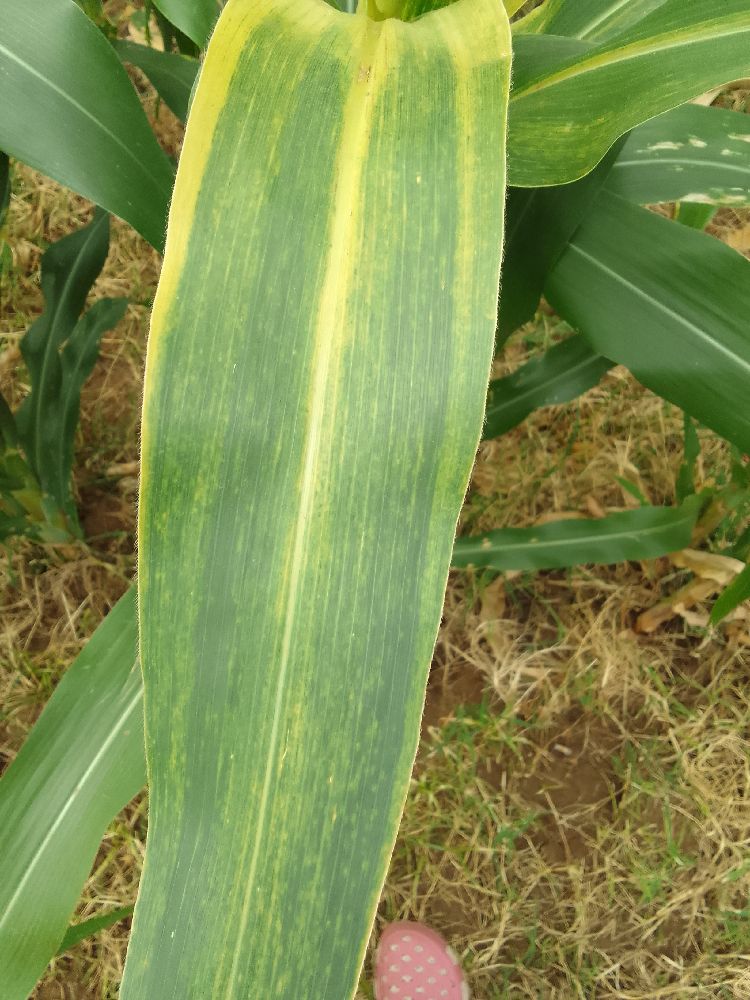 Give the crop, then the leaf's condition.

maize, maize lethal necrosis
